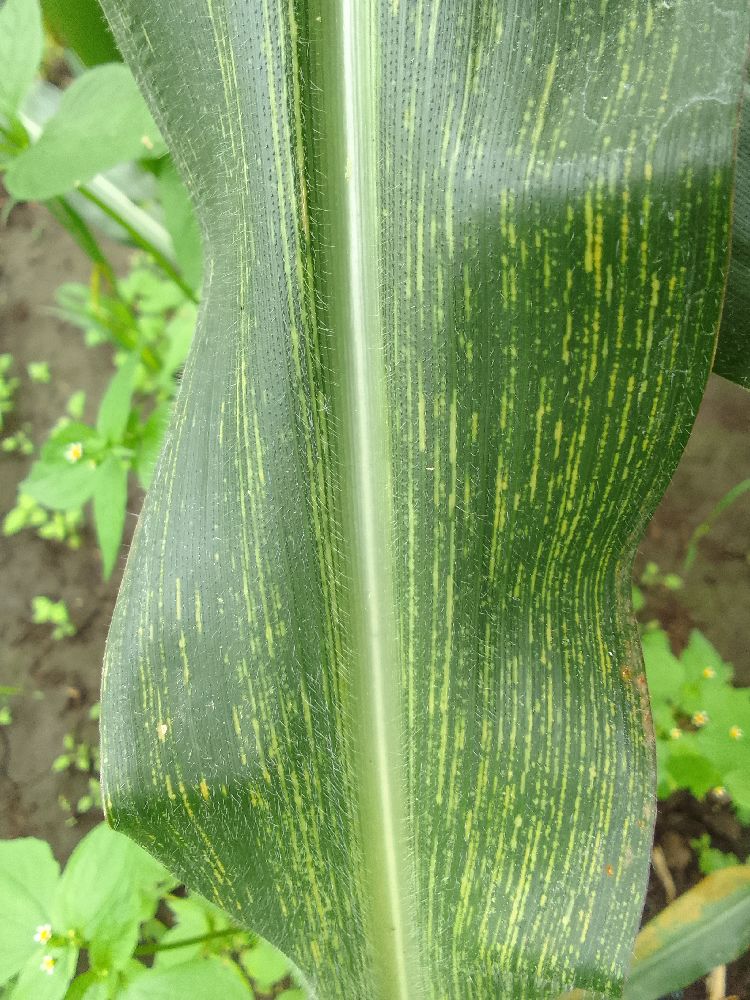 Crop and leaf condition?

maize, maize streak virus
